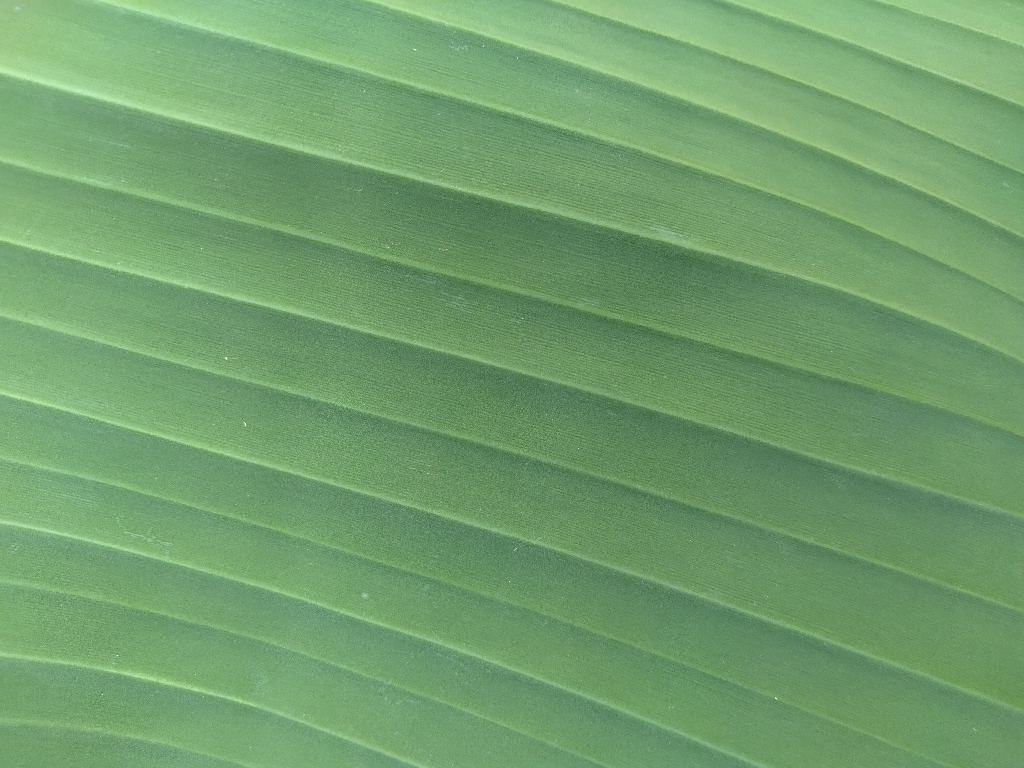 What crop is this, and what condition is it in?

banana, healthy
